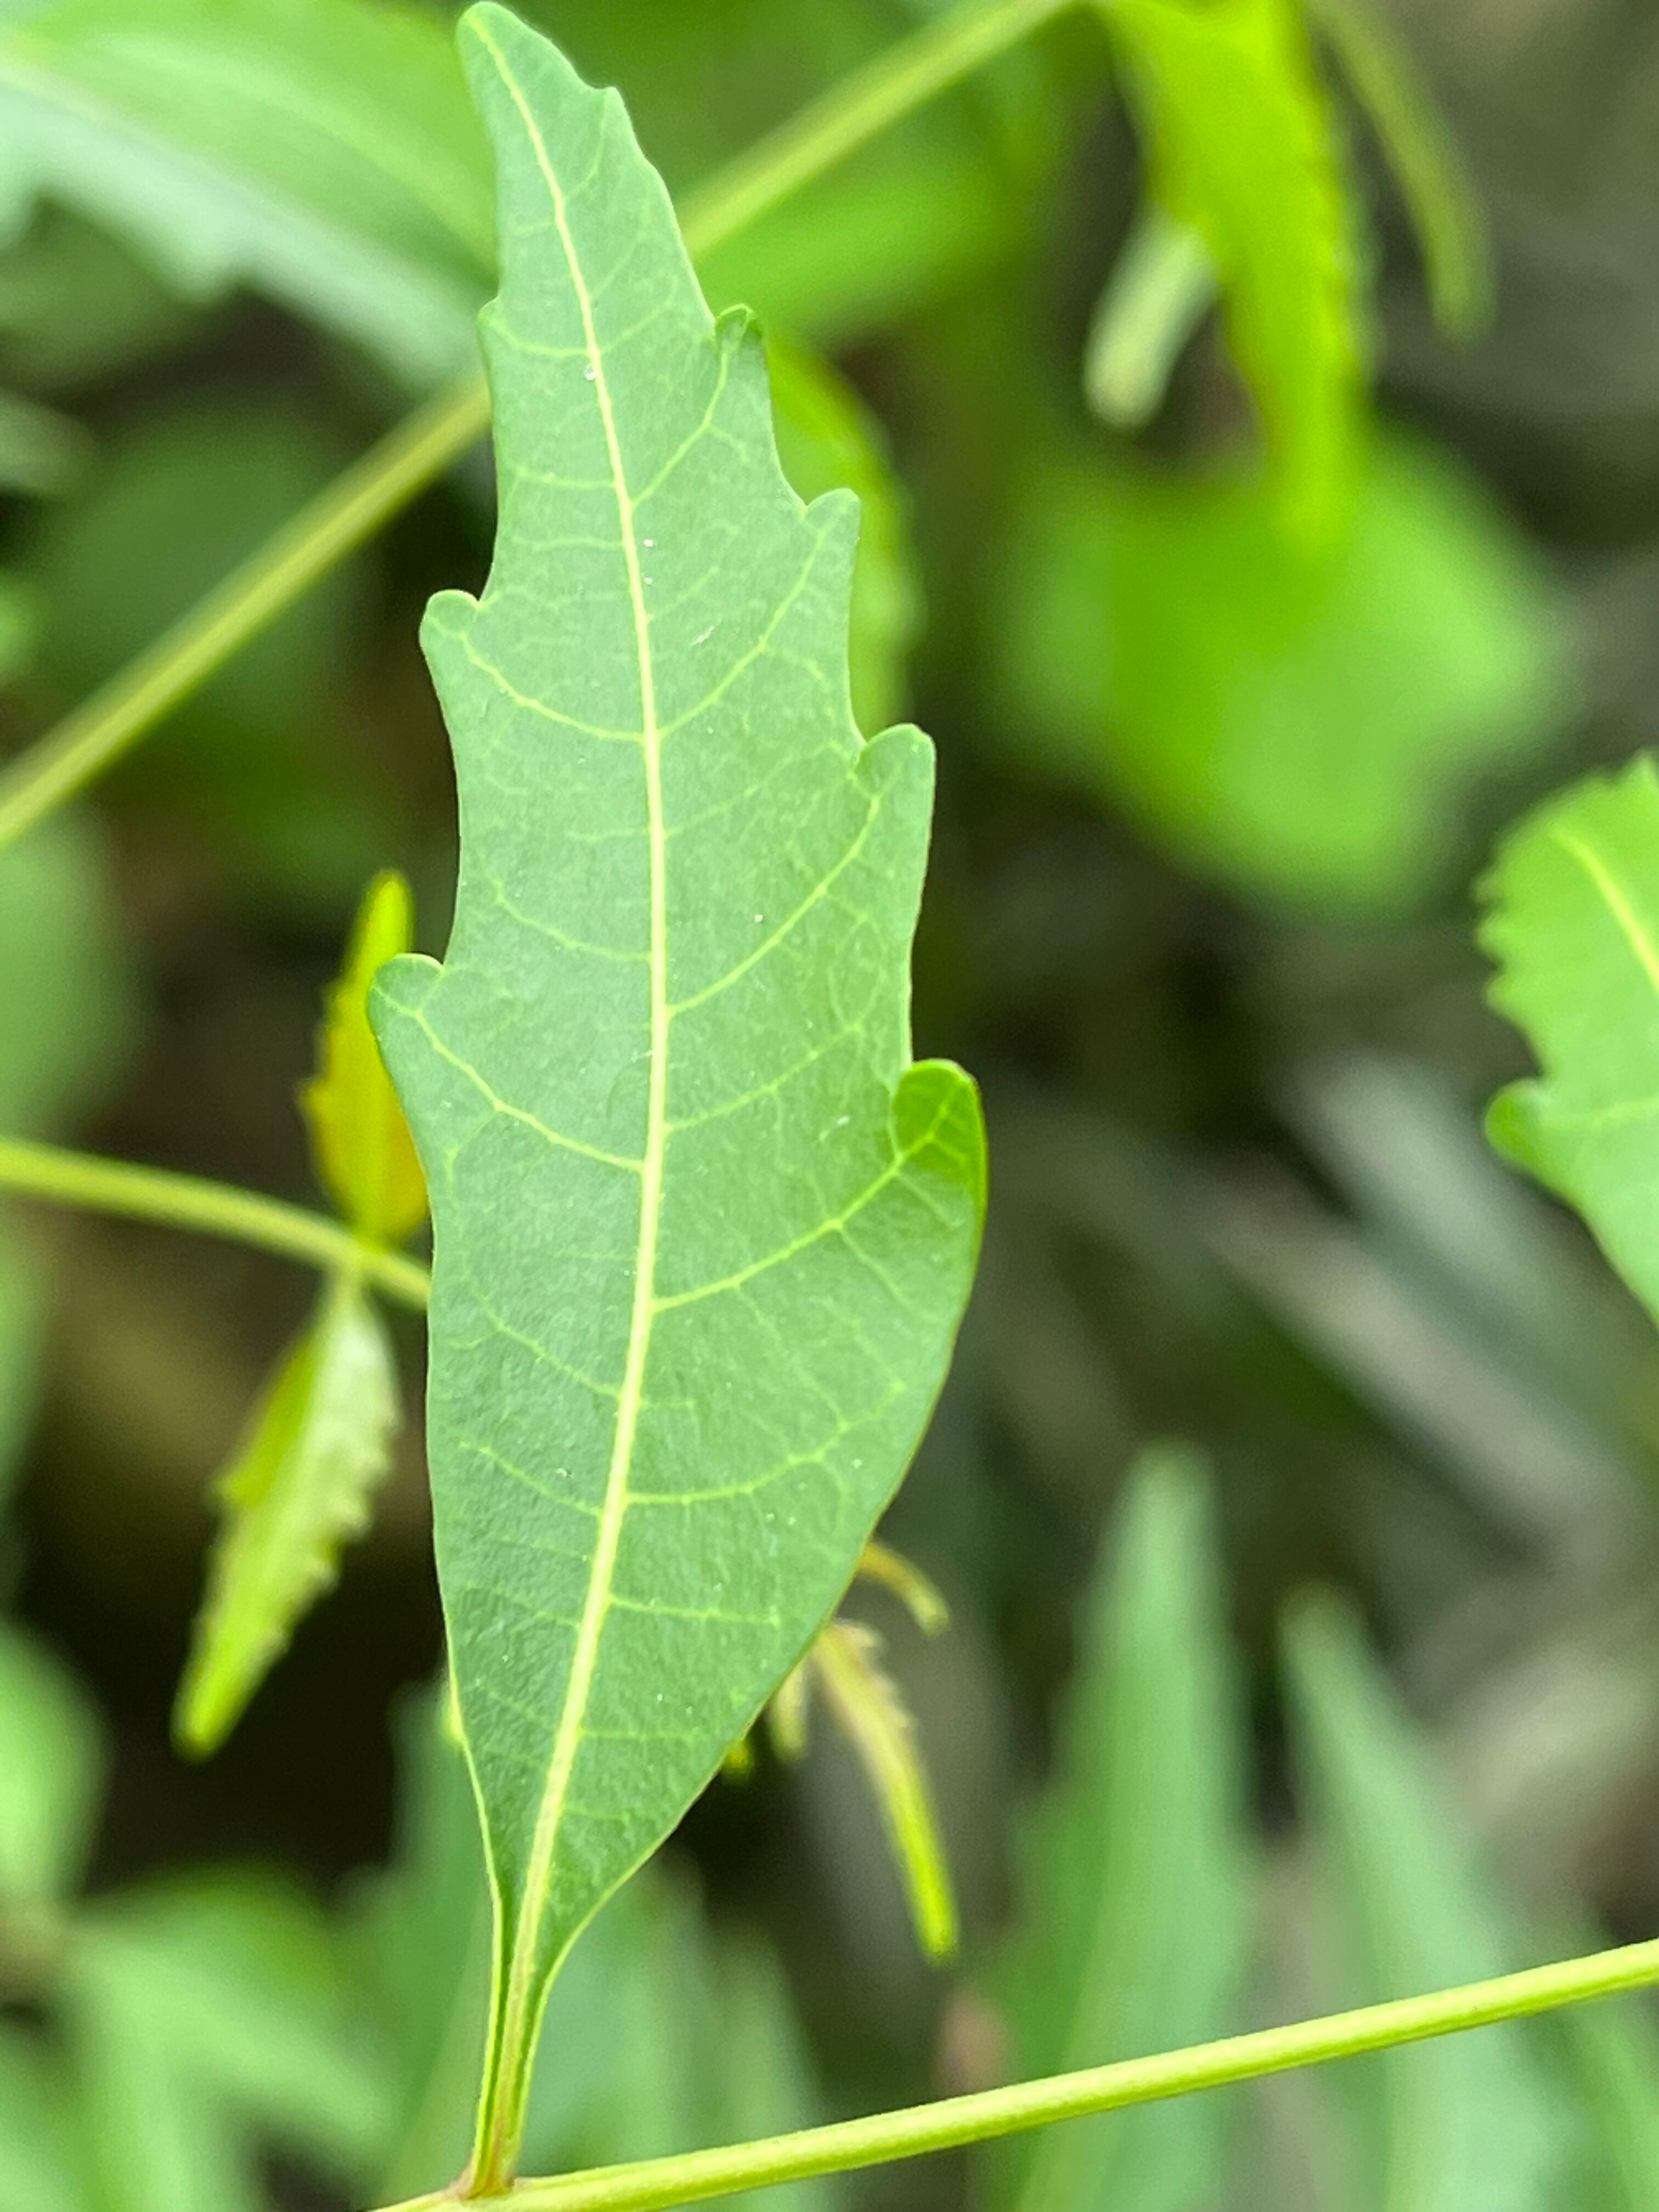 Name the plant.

neem
